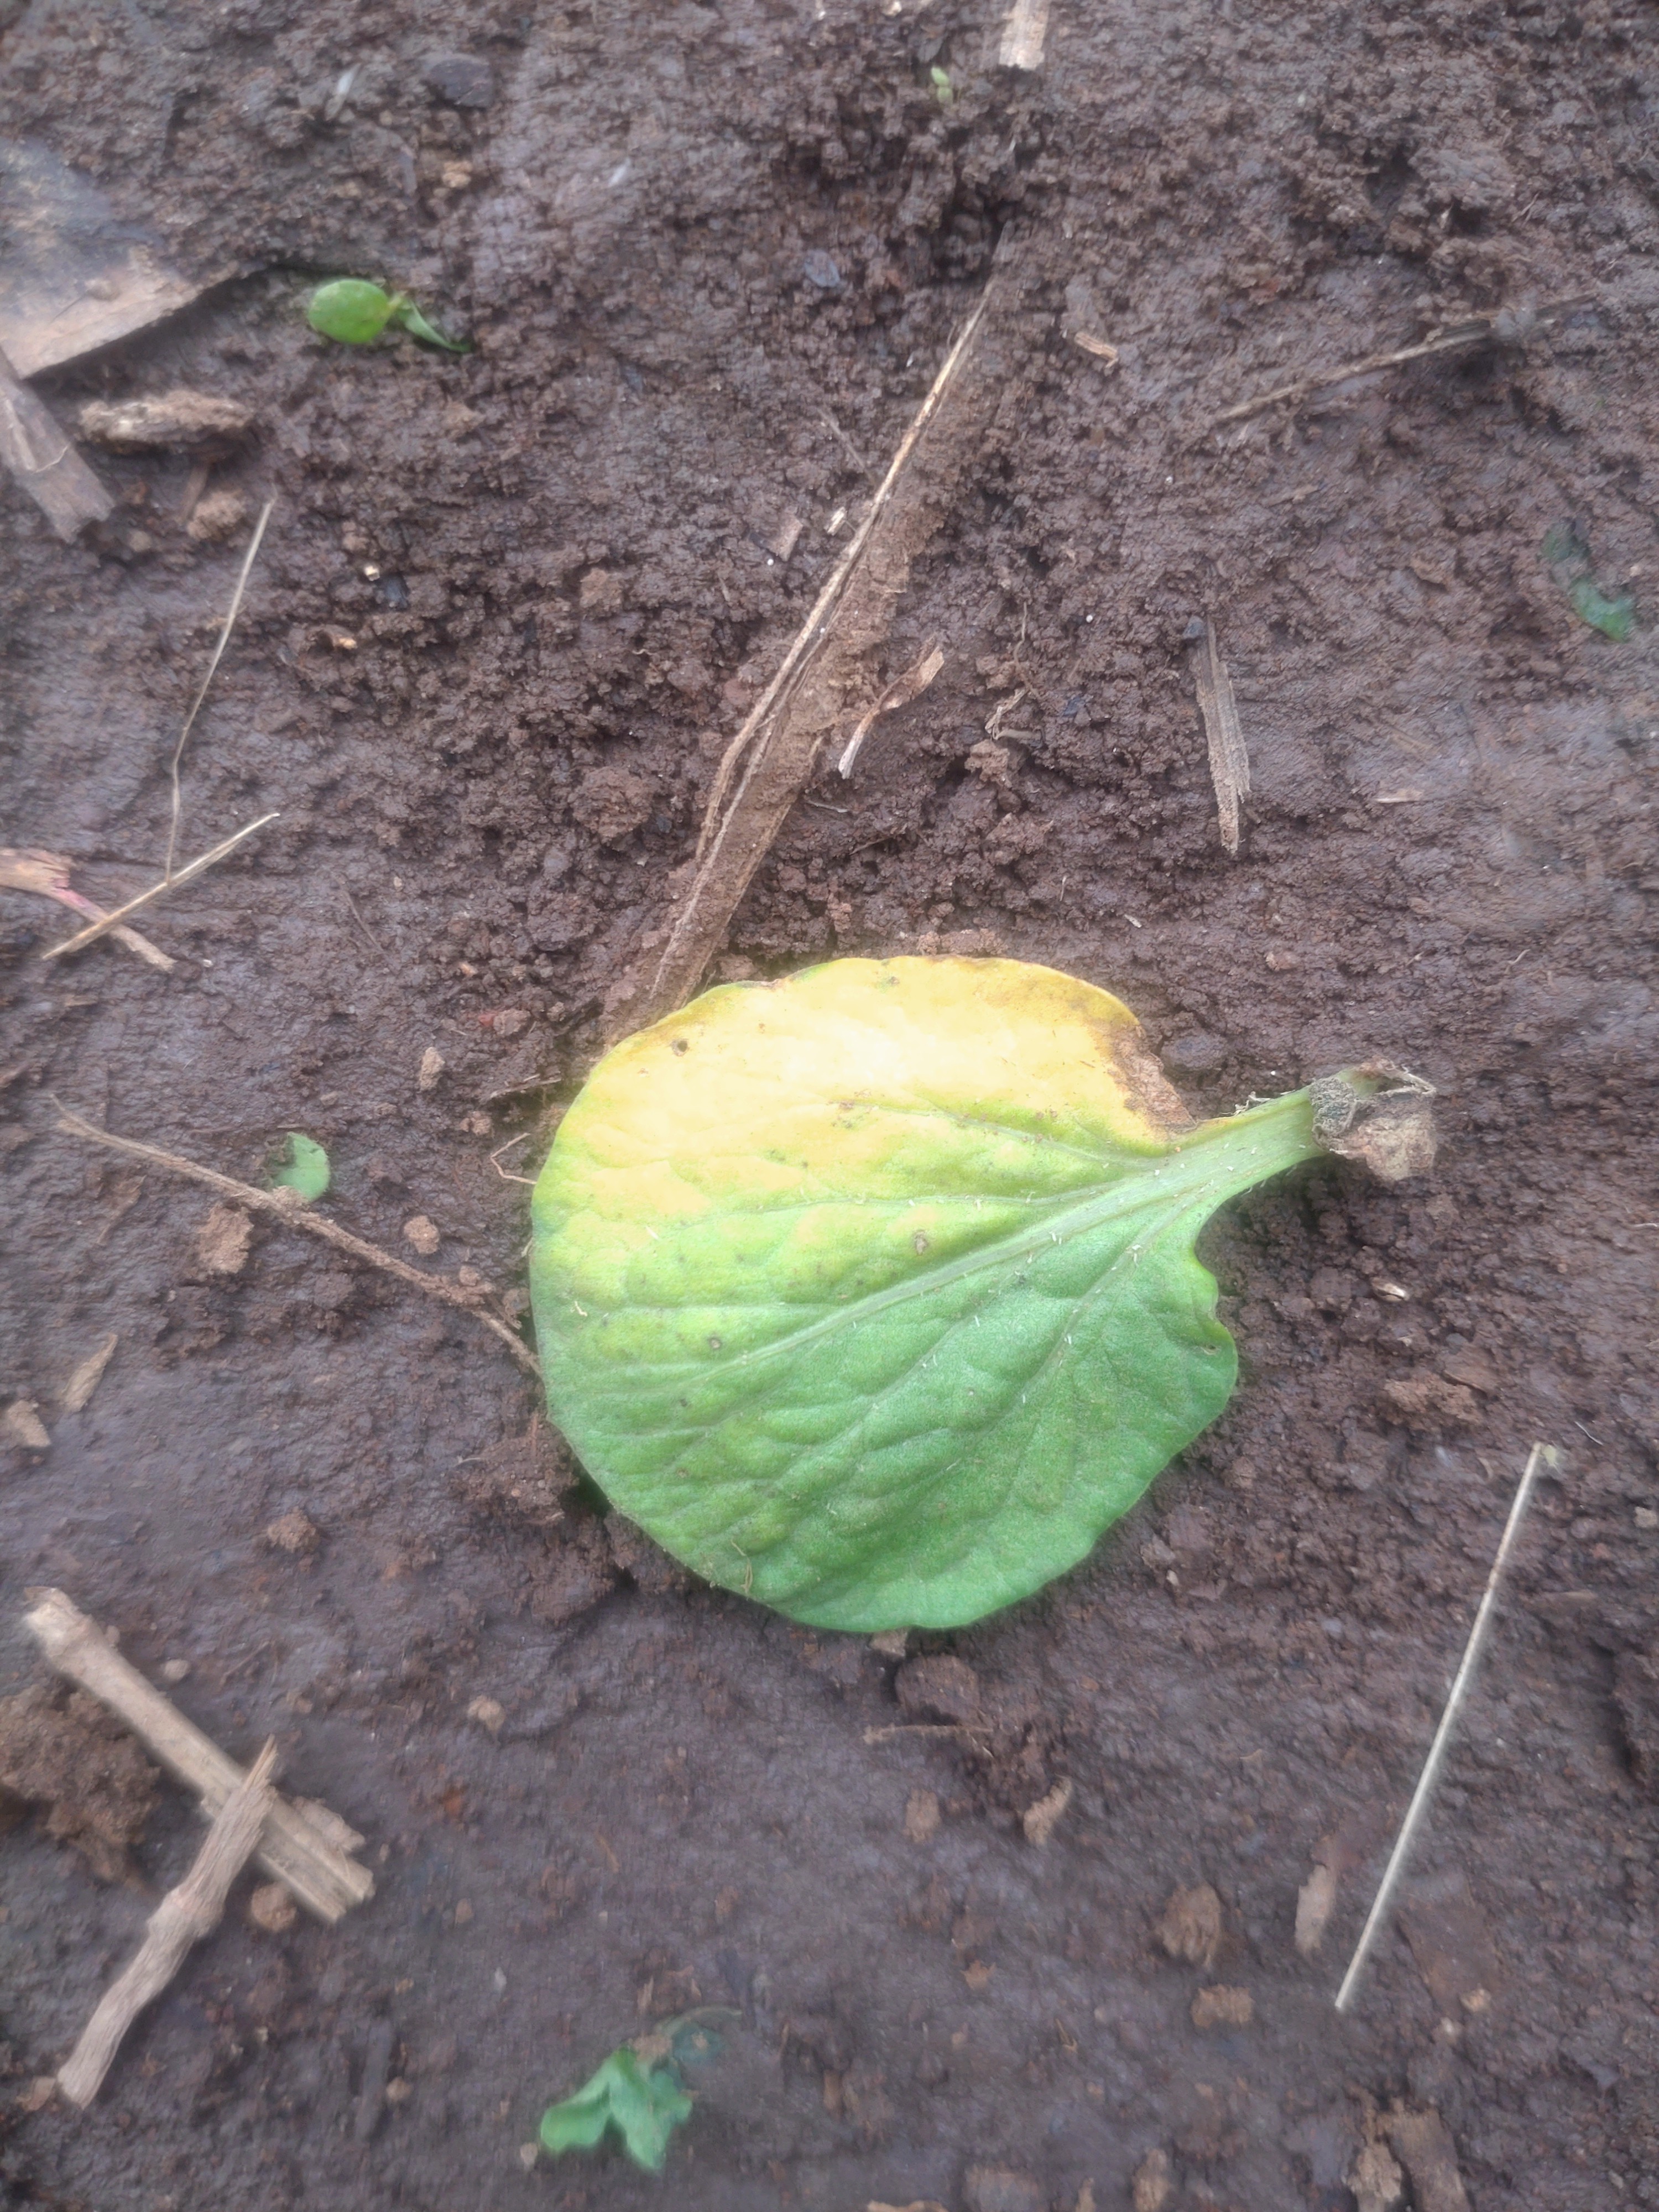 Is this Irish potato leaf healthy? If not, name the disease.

late blight
